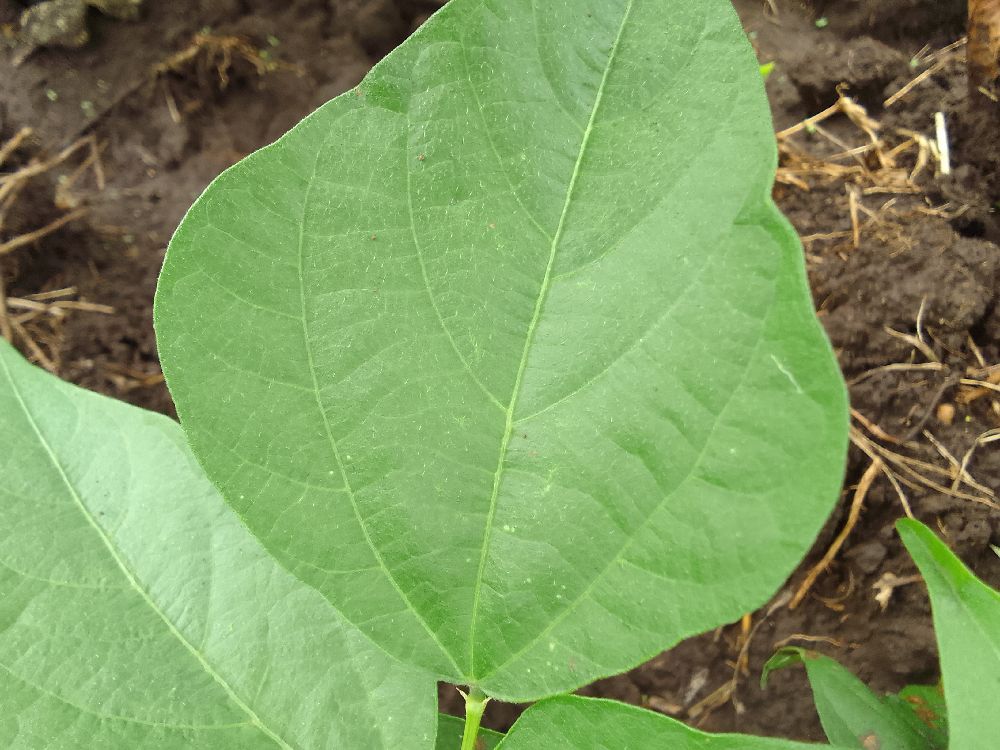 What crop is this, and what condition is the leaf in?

common bean, healthy
